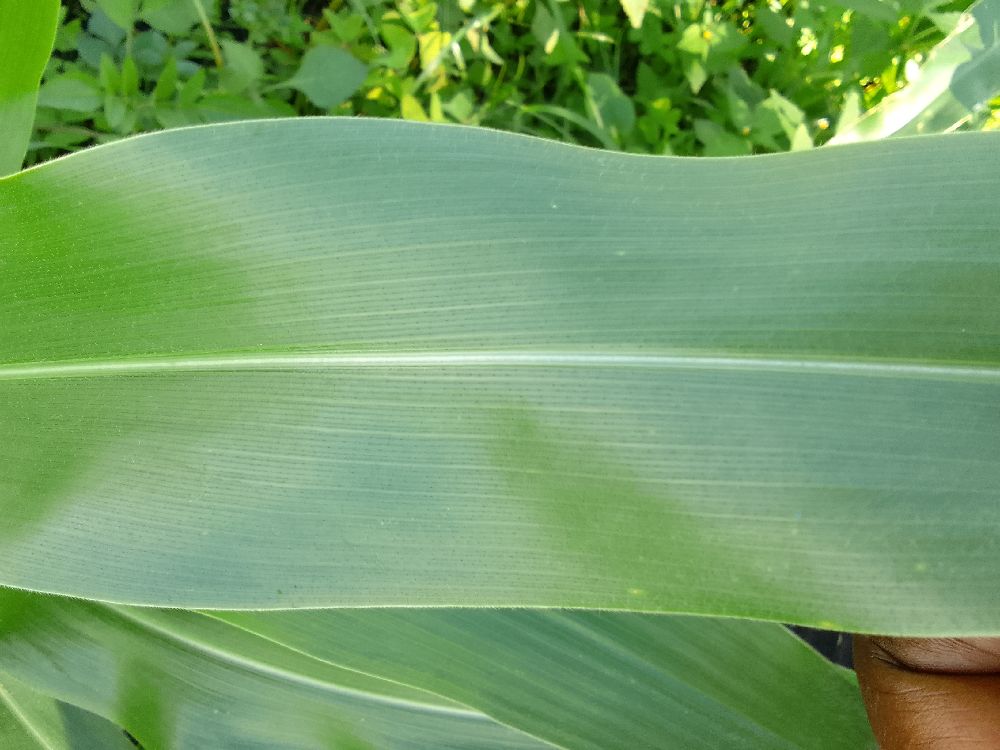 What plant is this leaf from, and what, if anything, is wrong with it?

maize, healthy
